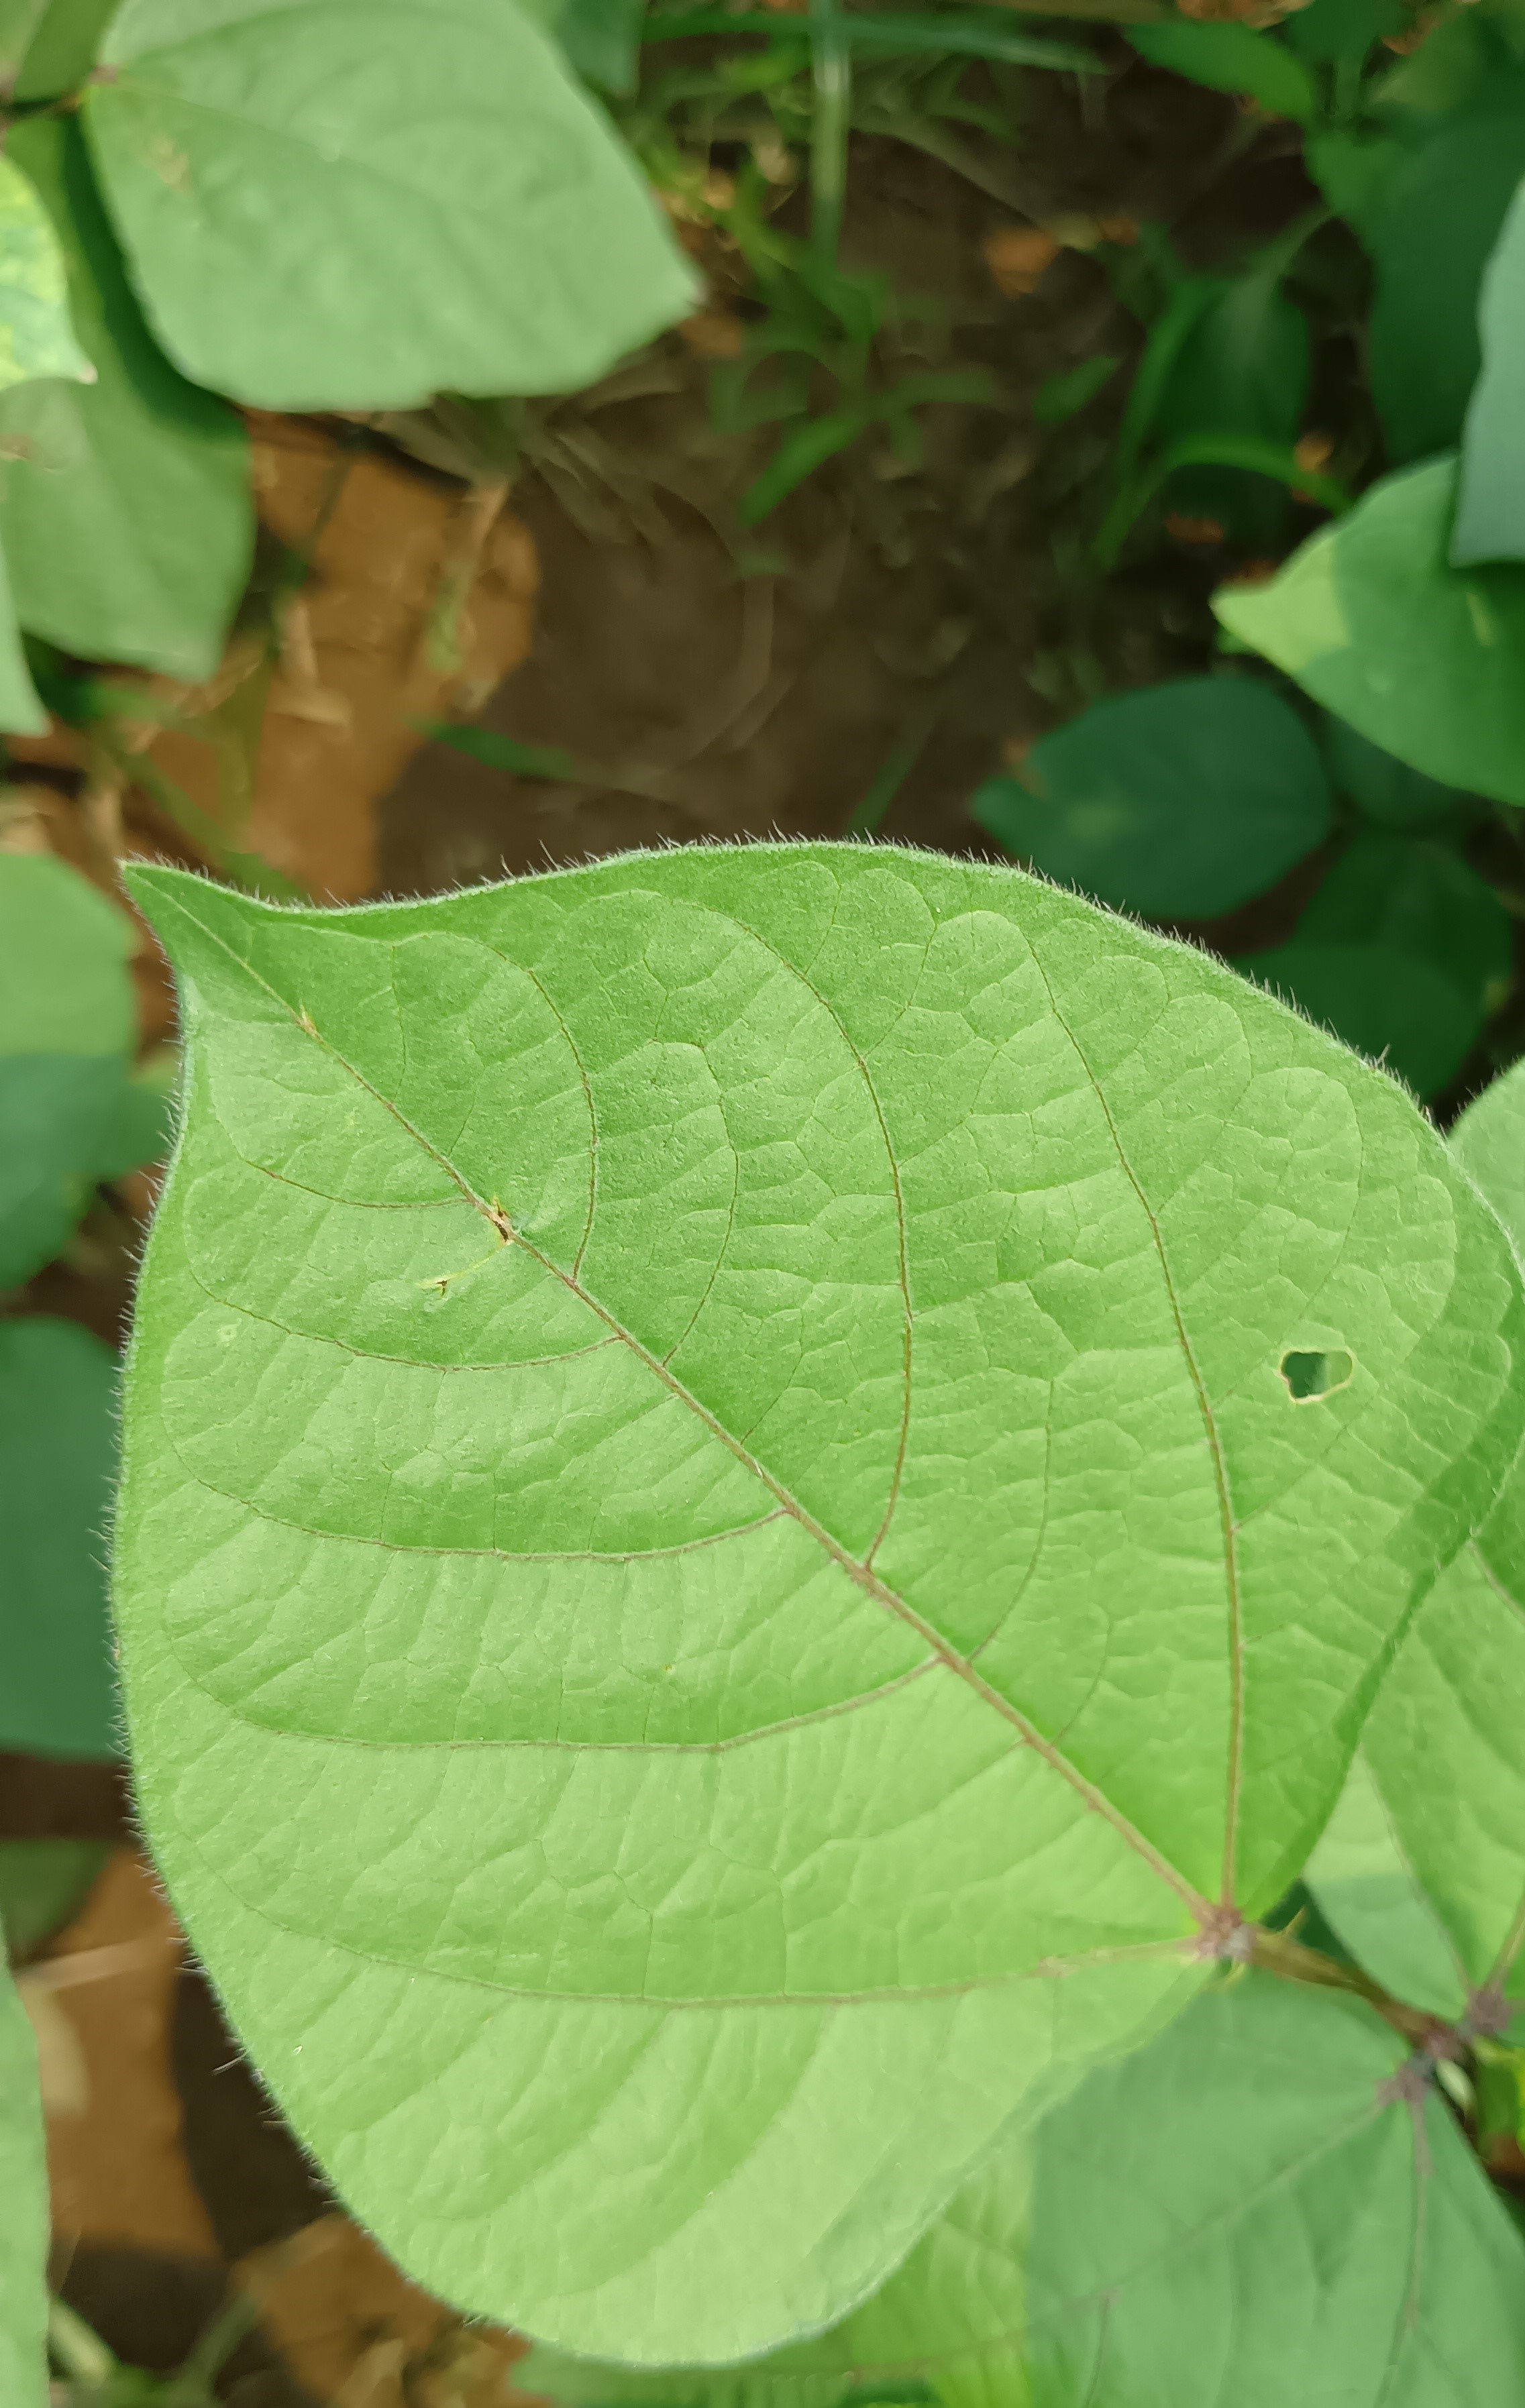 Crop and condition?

mungbean, healthy
